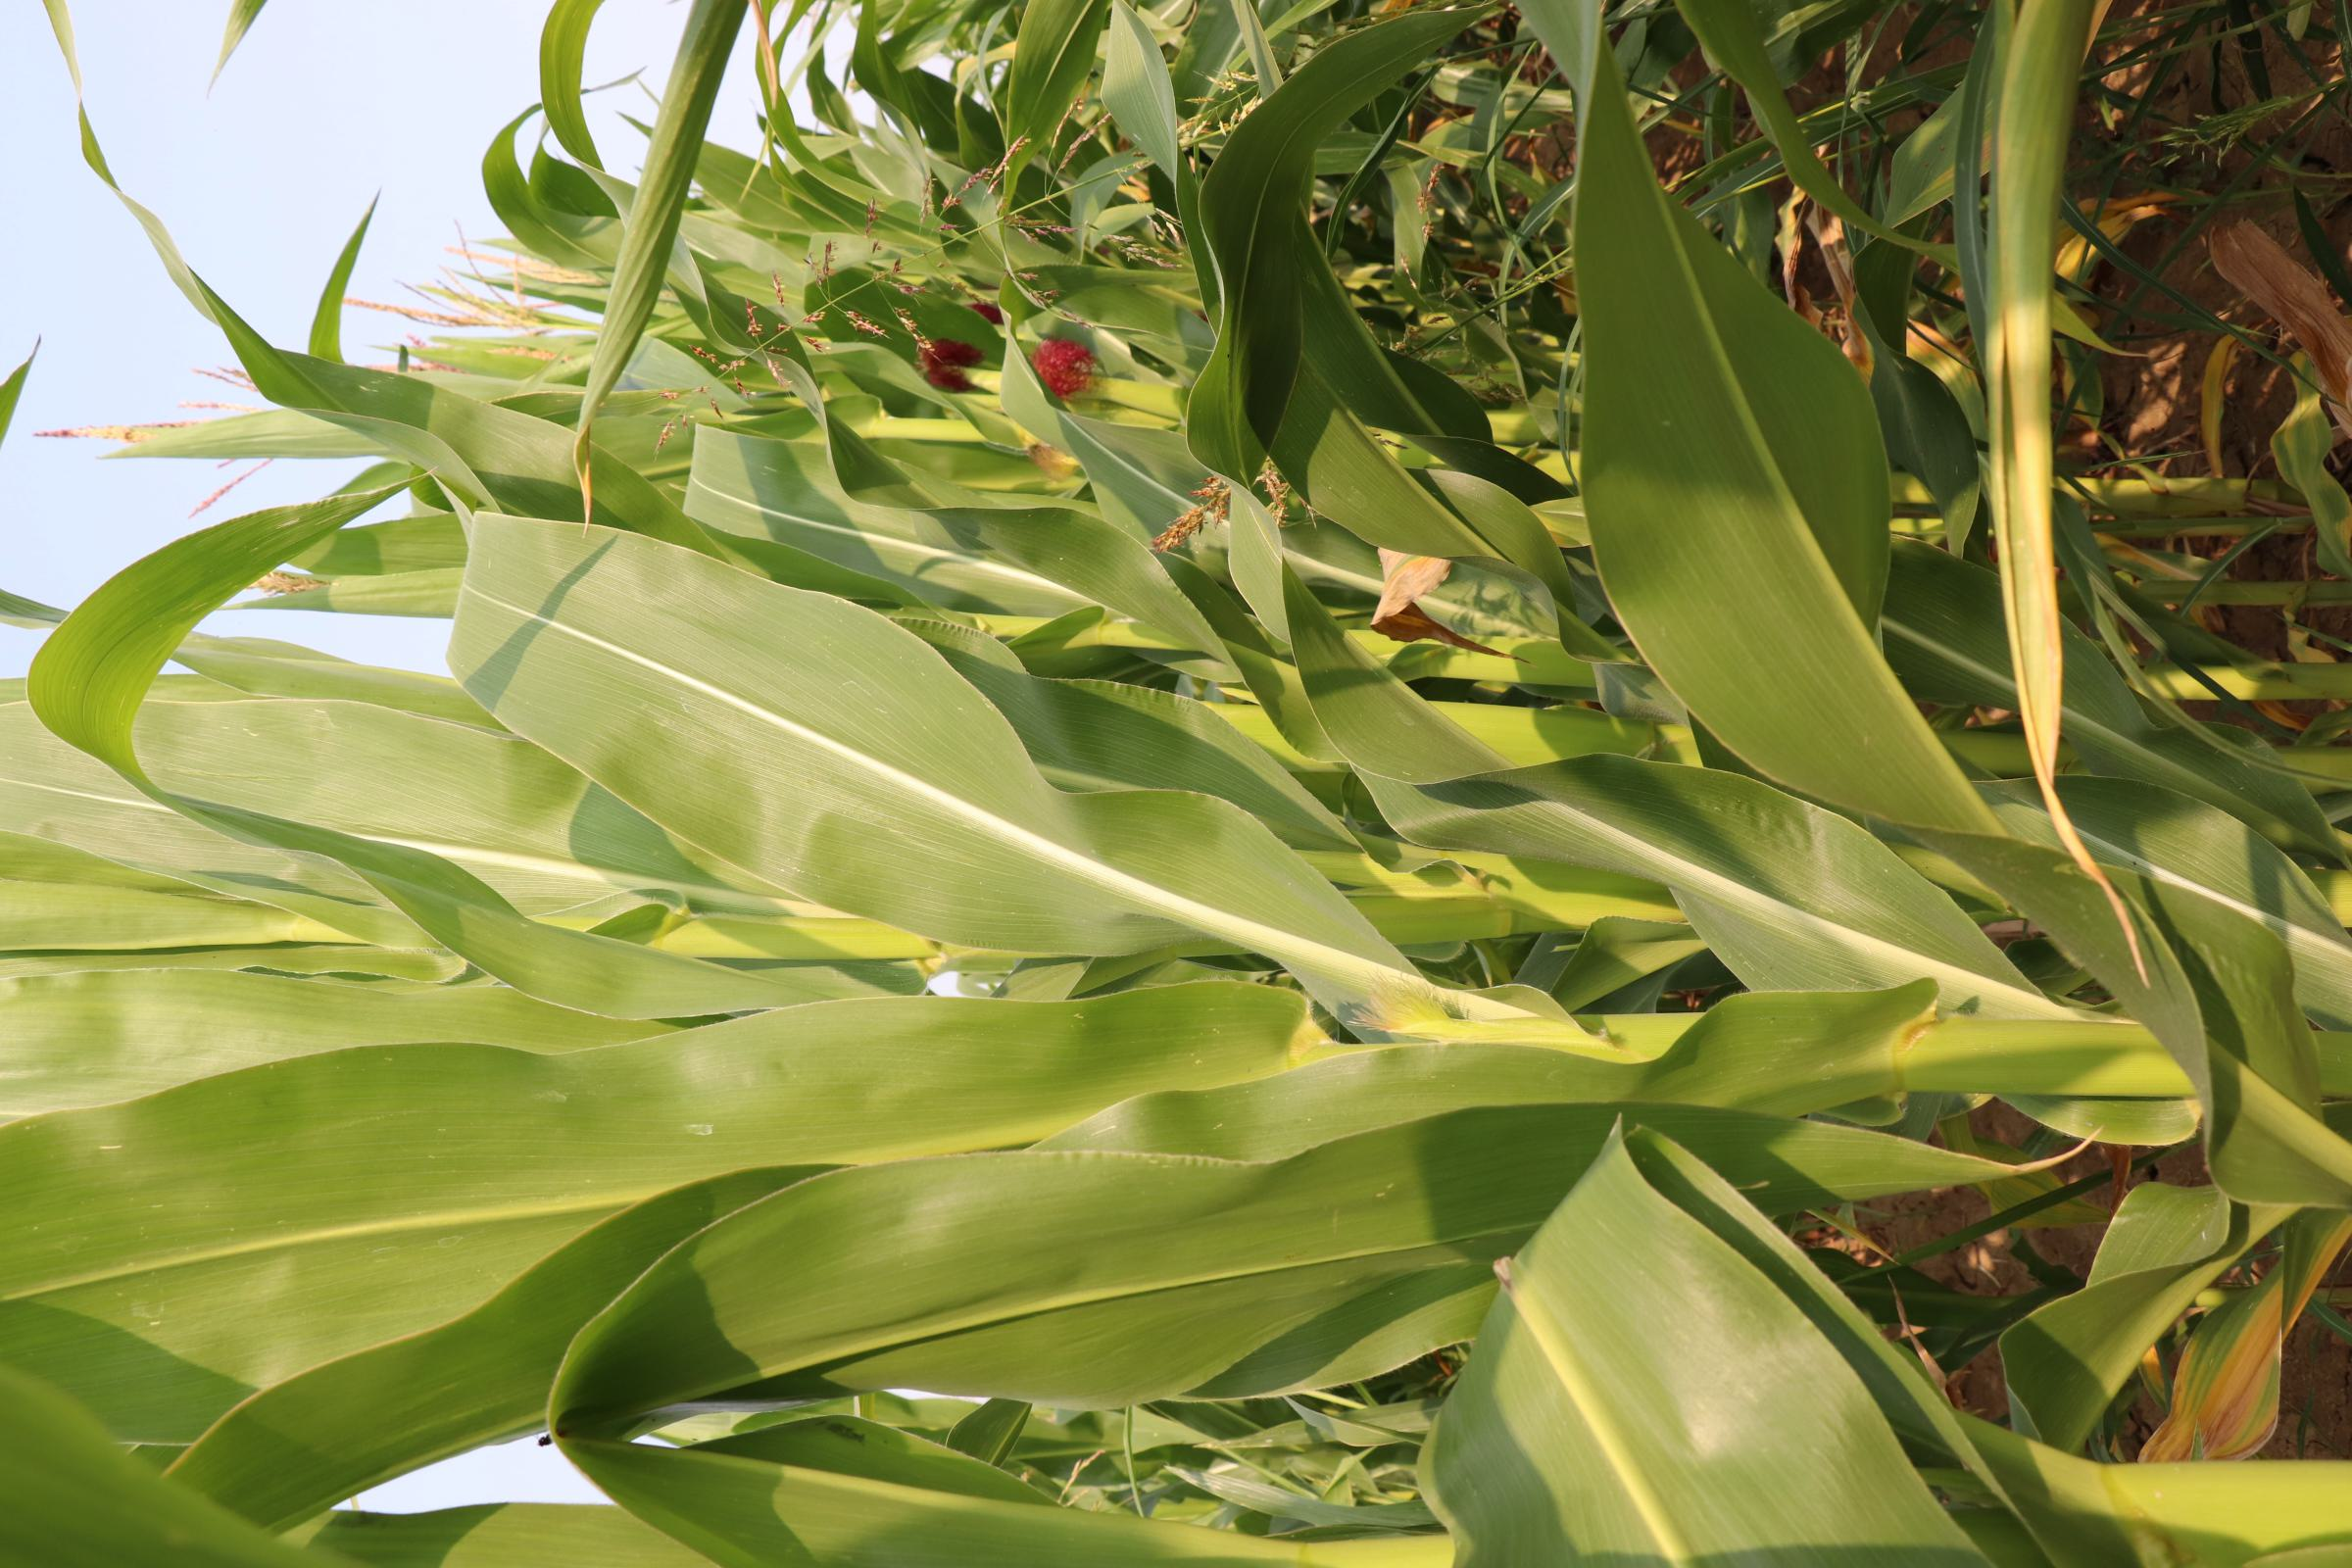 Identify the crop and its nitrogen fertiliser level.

maize, reduced nitrogen fertilisation
